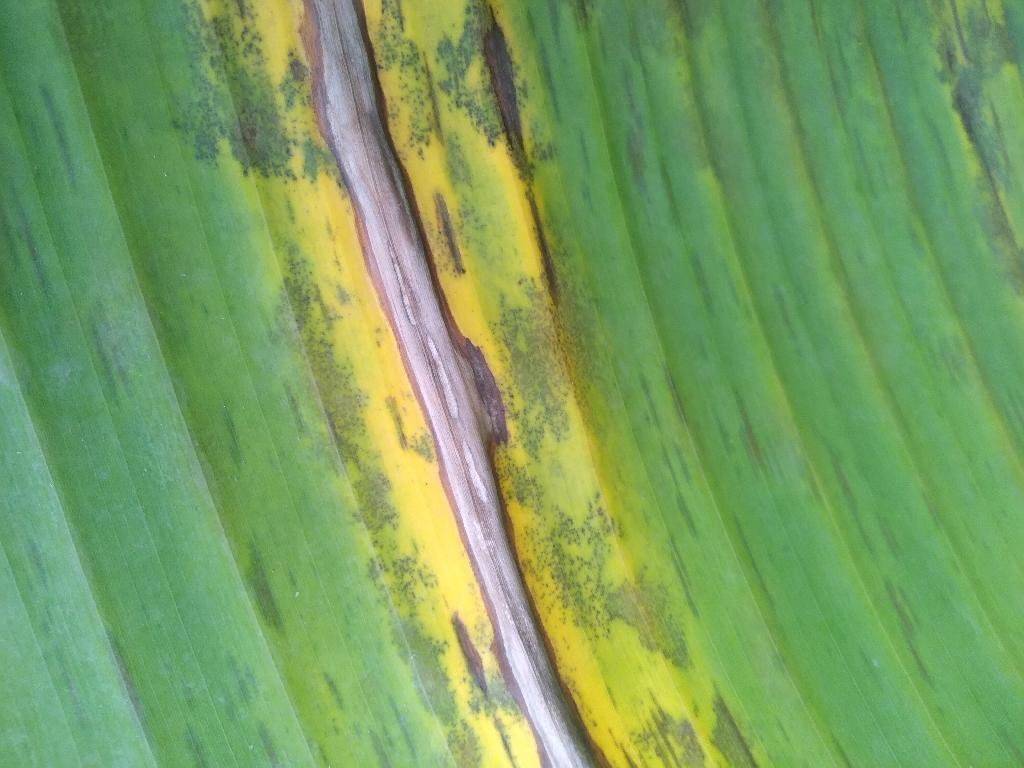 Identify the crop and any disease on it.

banana, black sigatoka
